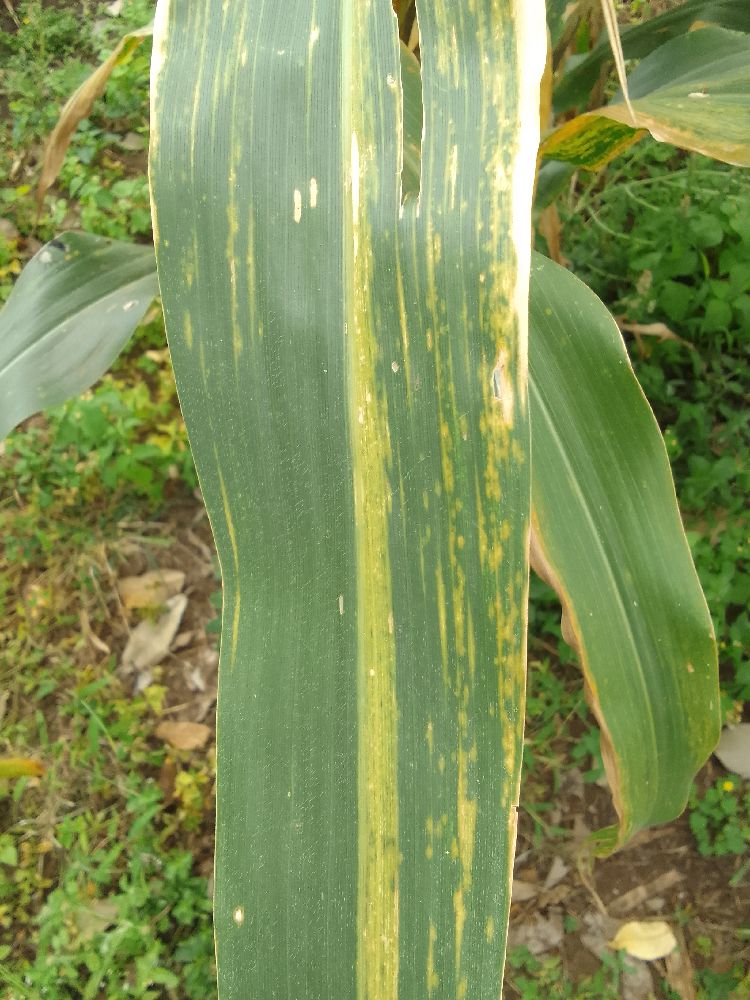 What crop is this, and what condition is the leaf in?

maize, maize lethal necrosis
